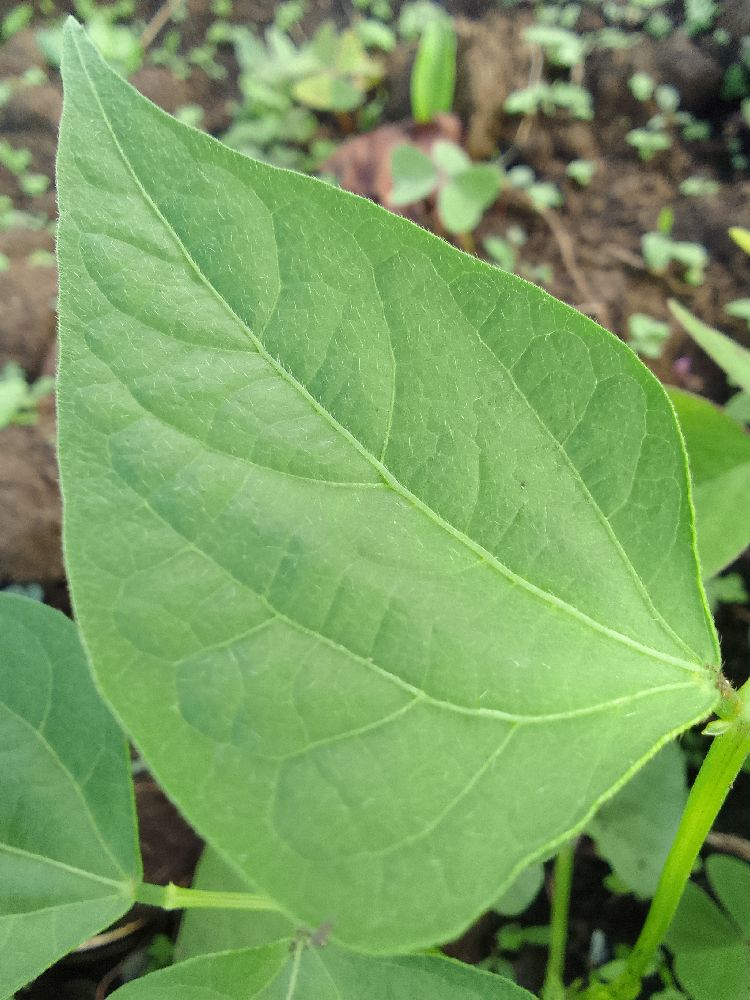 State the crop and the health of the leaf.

common bean, healthy
